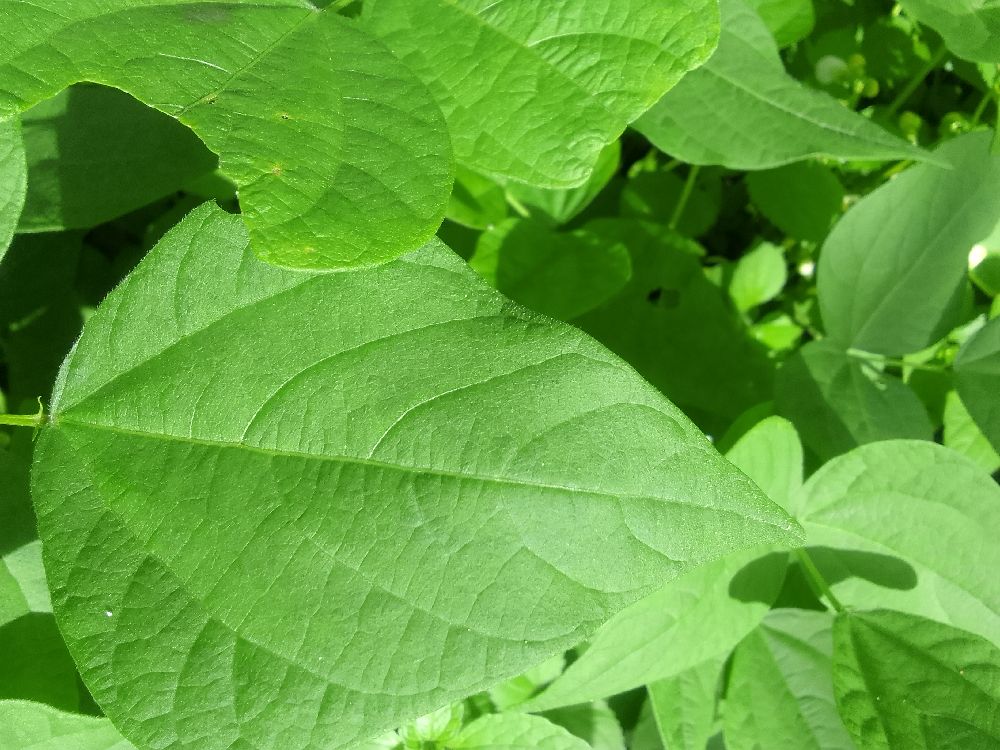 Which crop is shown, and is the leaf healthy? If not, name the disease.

common bean, healthy
